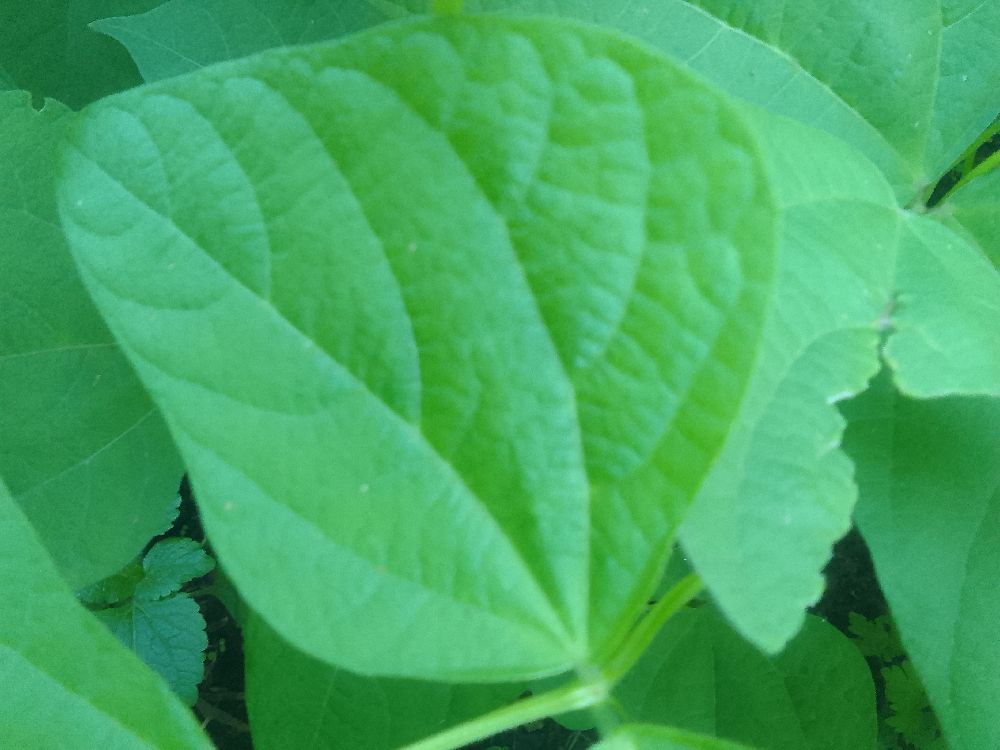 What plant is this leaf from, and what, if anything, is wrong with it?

common bean, healthy
